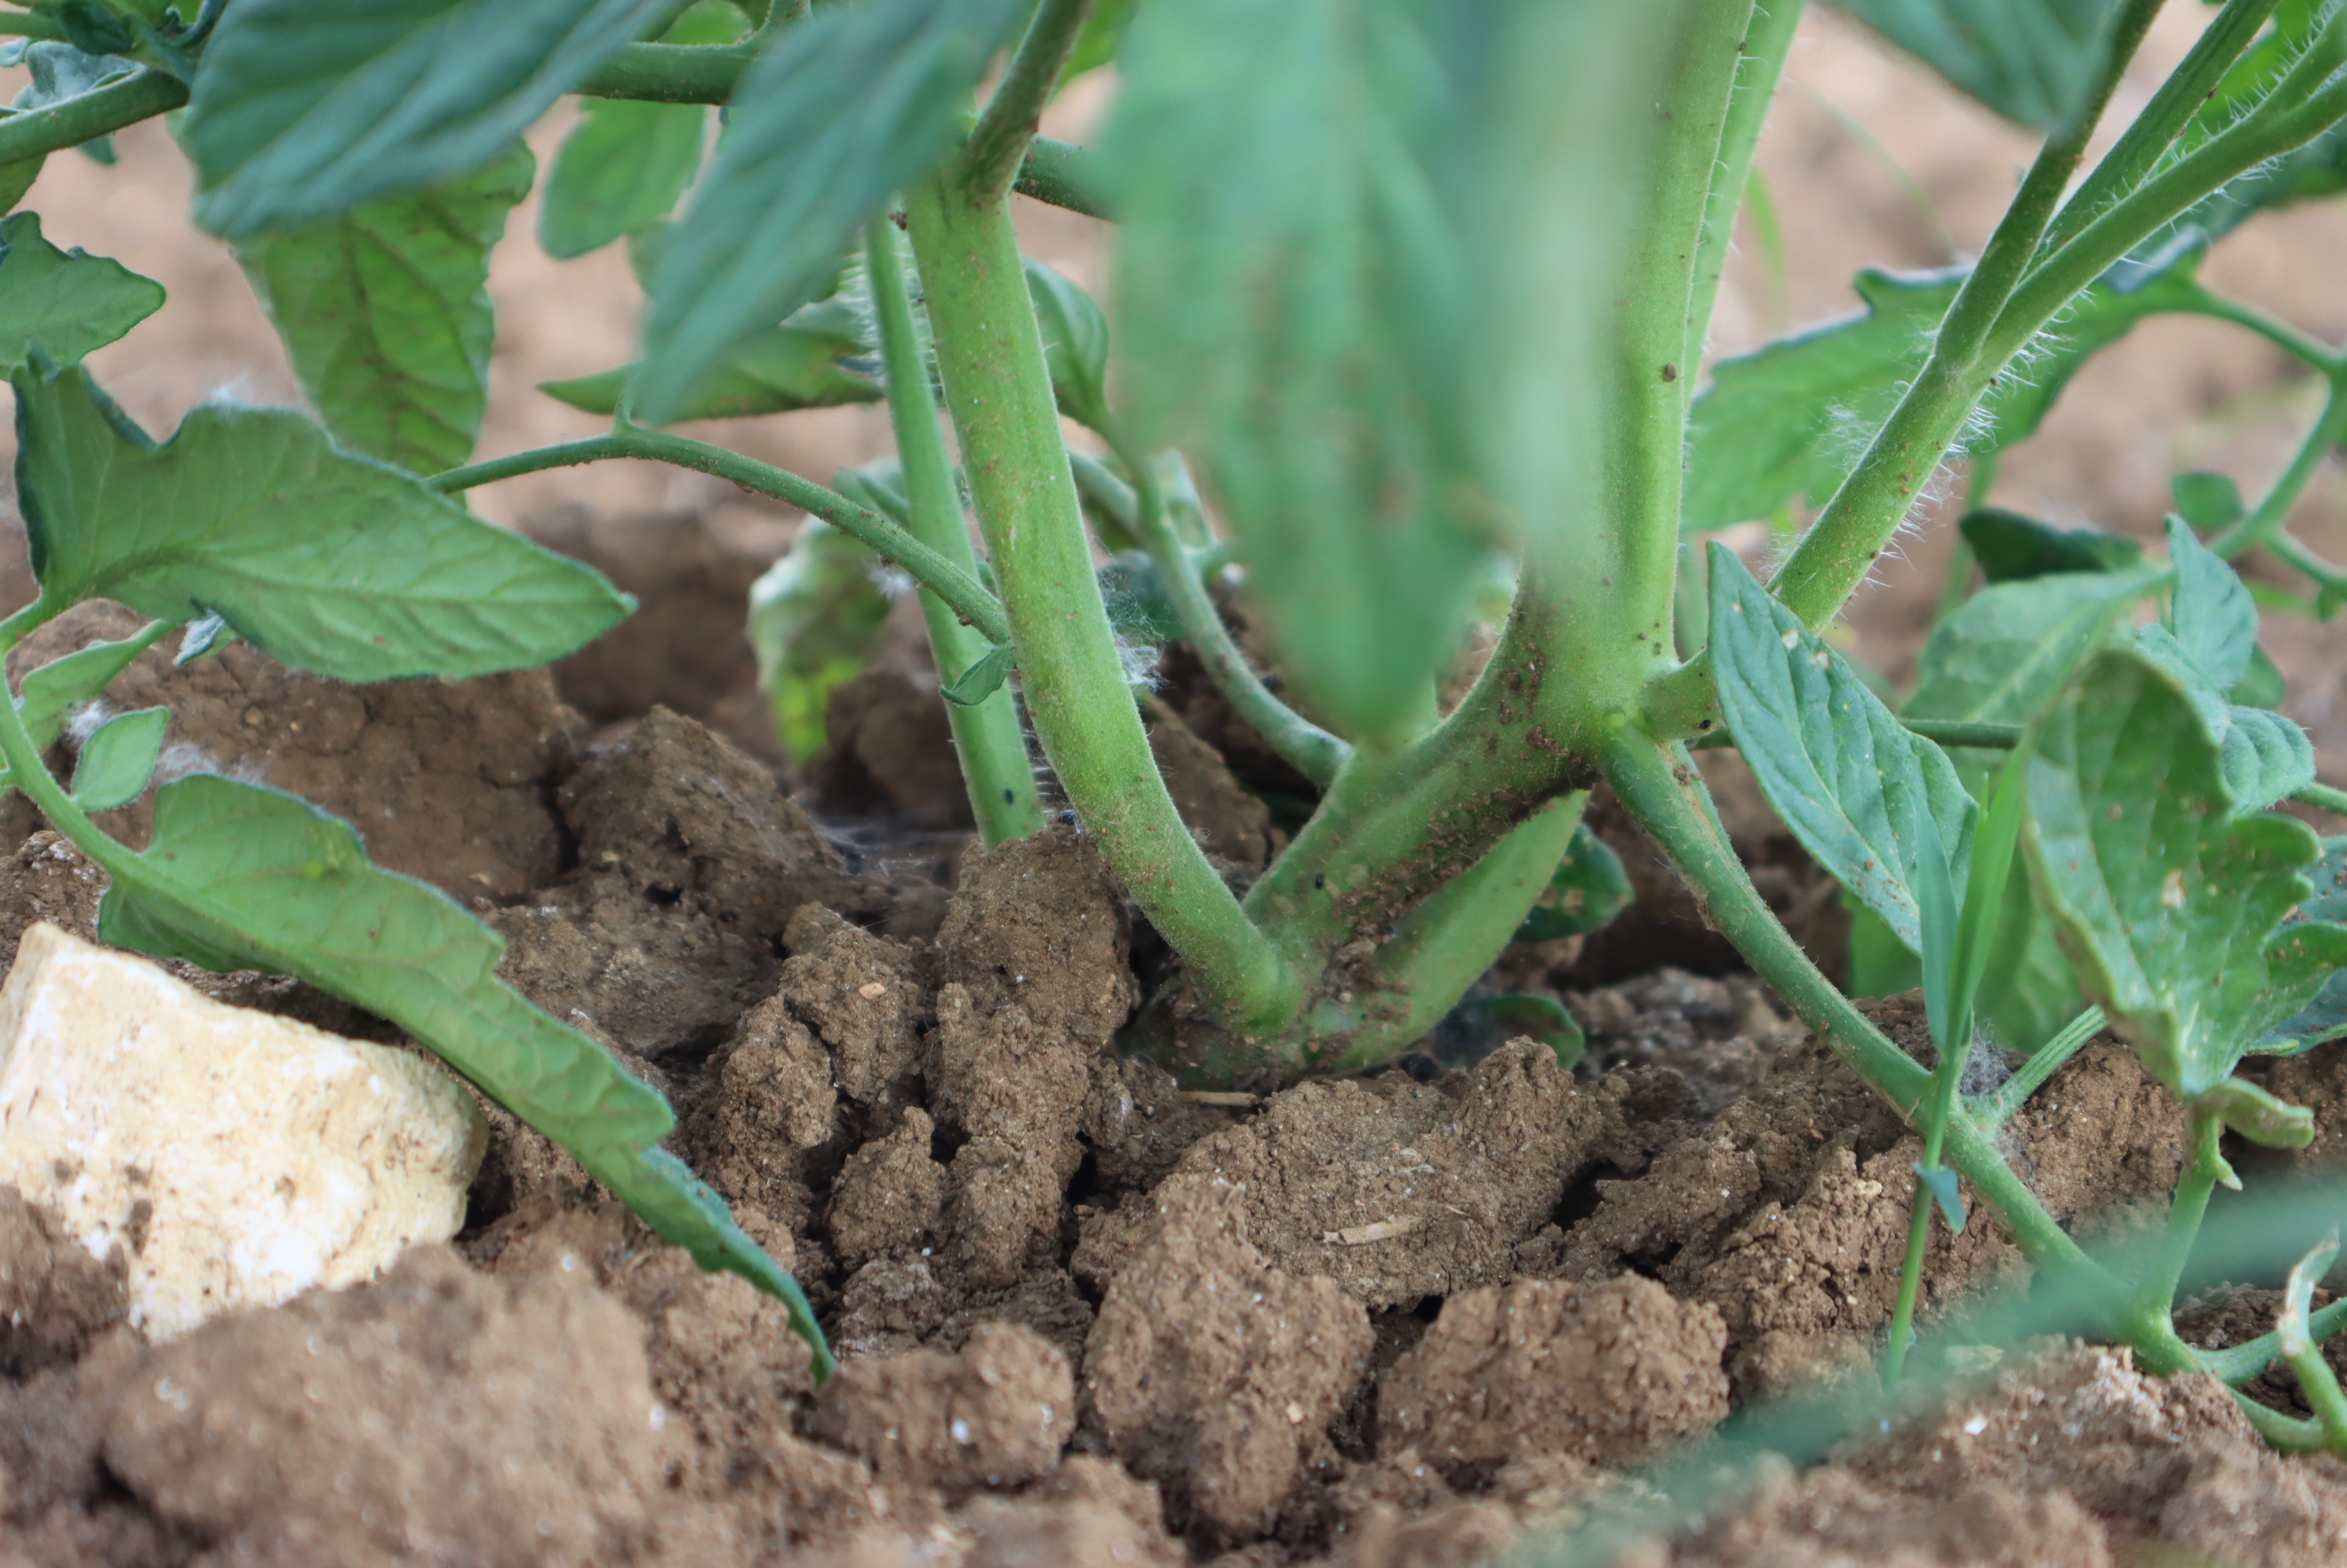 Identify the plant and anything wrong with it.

tomato, healthy
